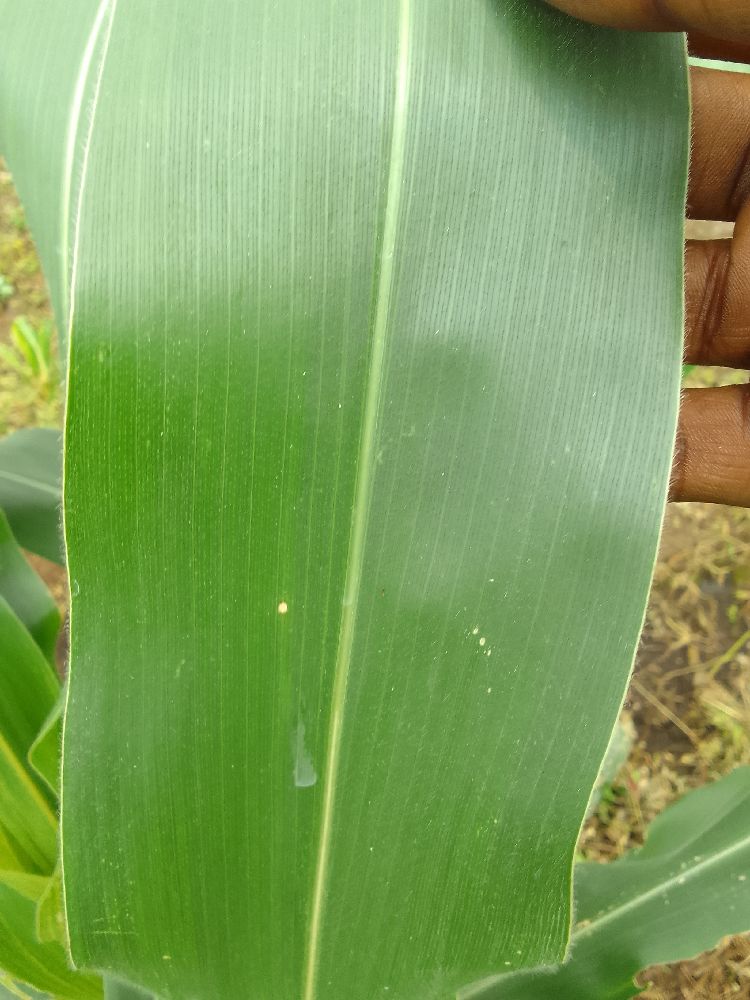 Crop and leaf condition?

maize, healthy
